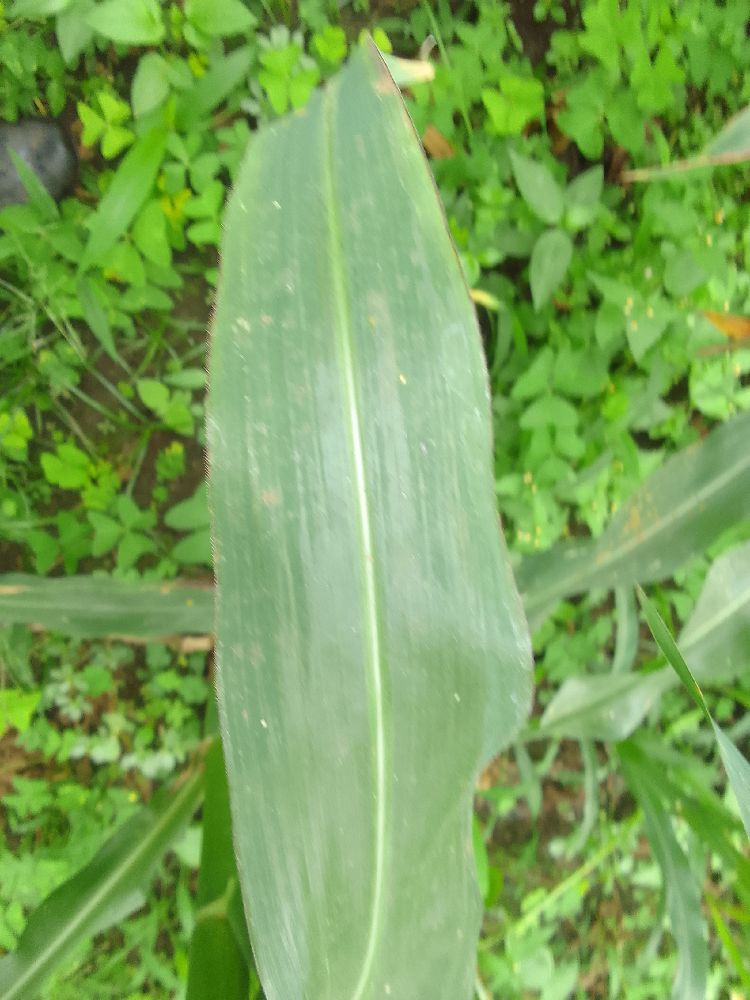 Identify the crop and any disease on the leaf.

maize, healthy
